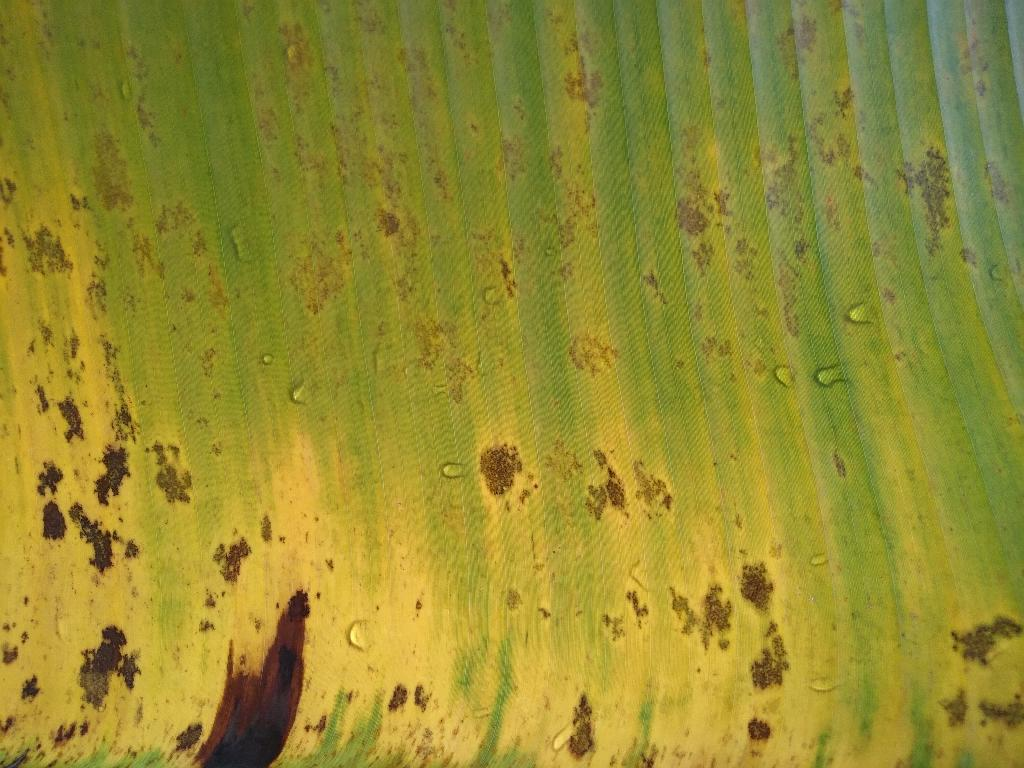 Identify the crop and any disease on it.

banana, black sigatoka
